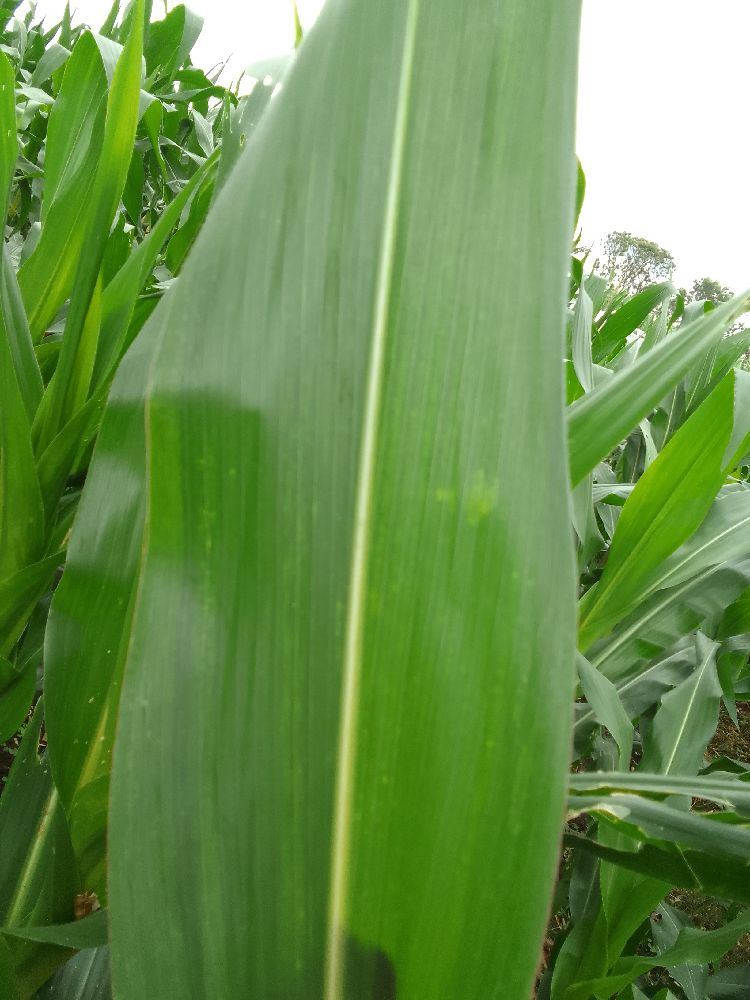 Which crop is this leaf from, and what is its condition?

maize, healthy
